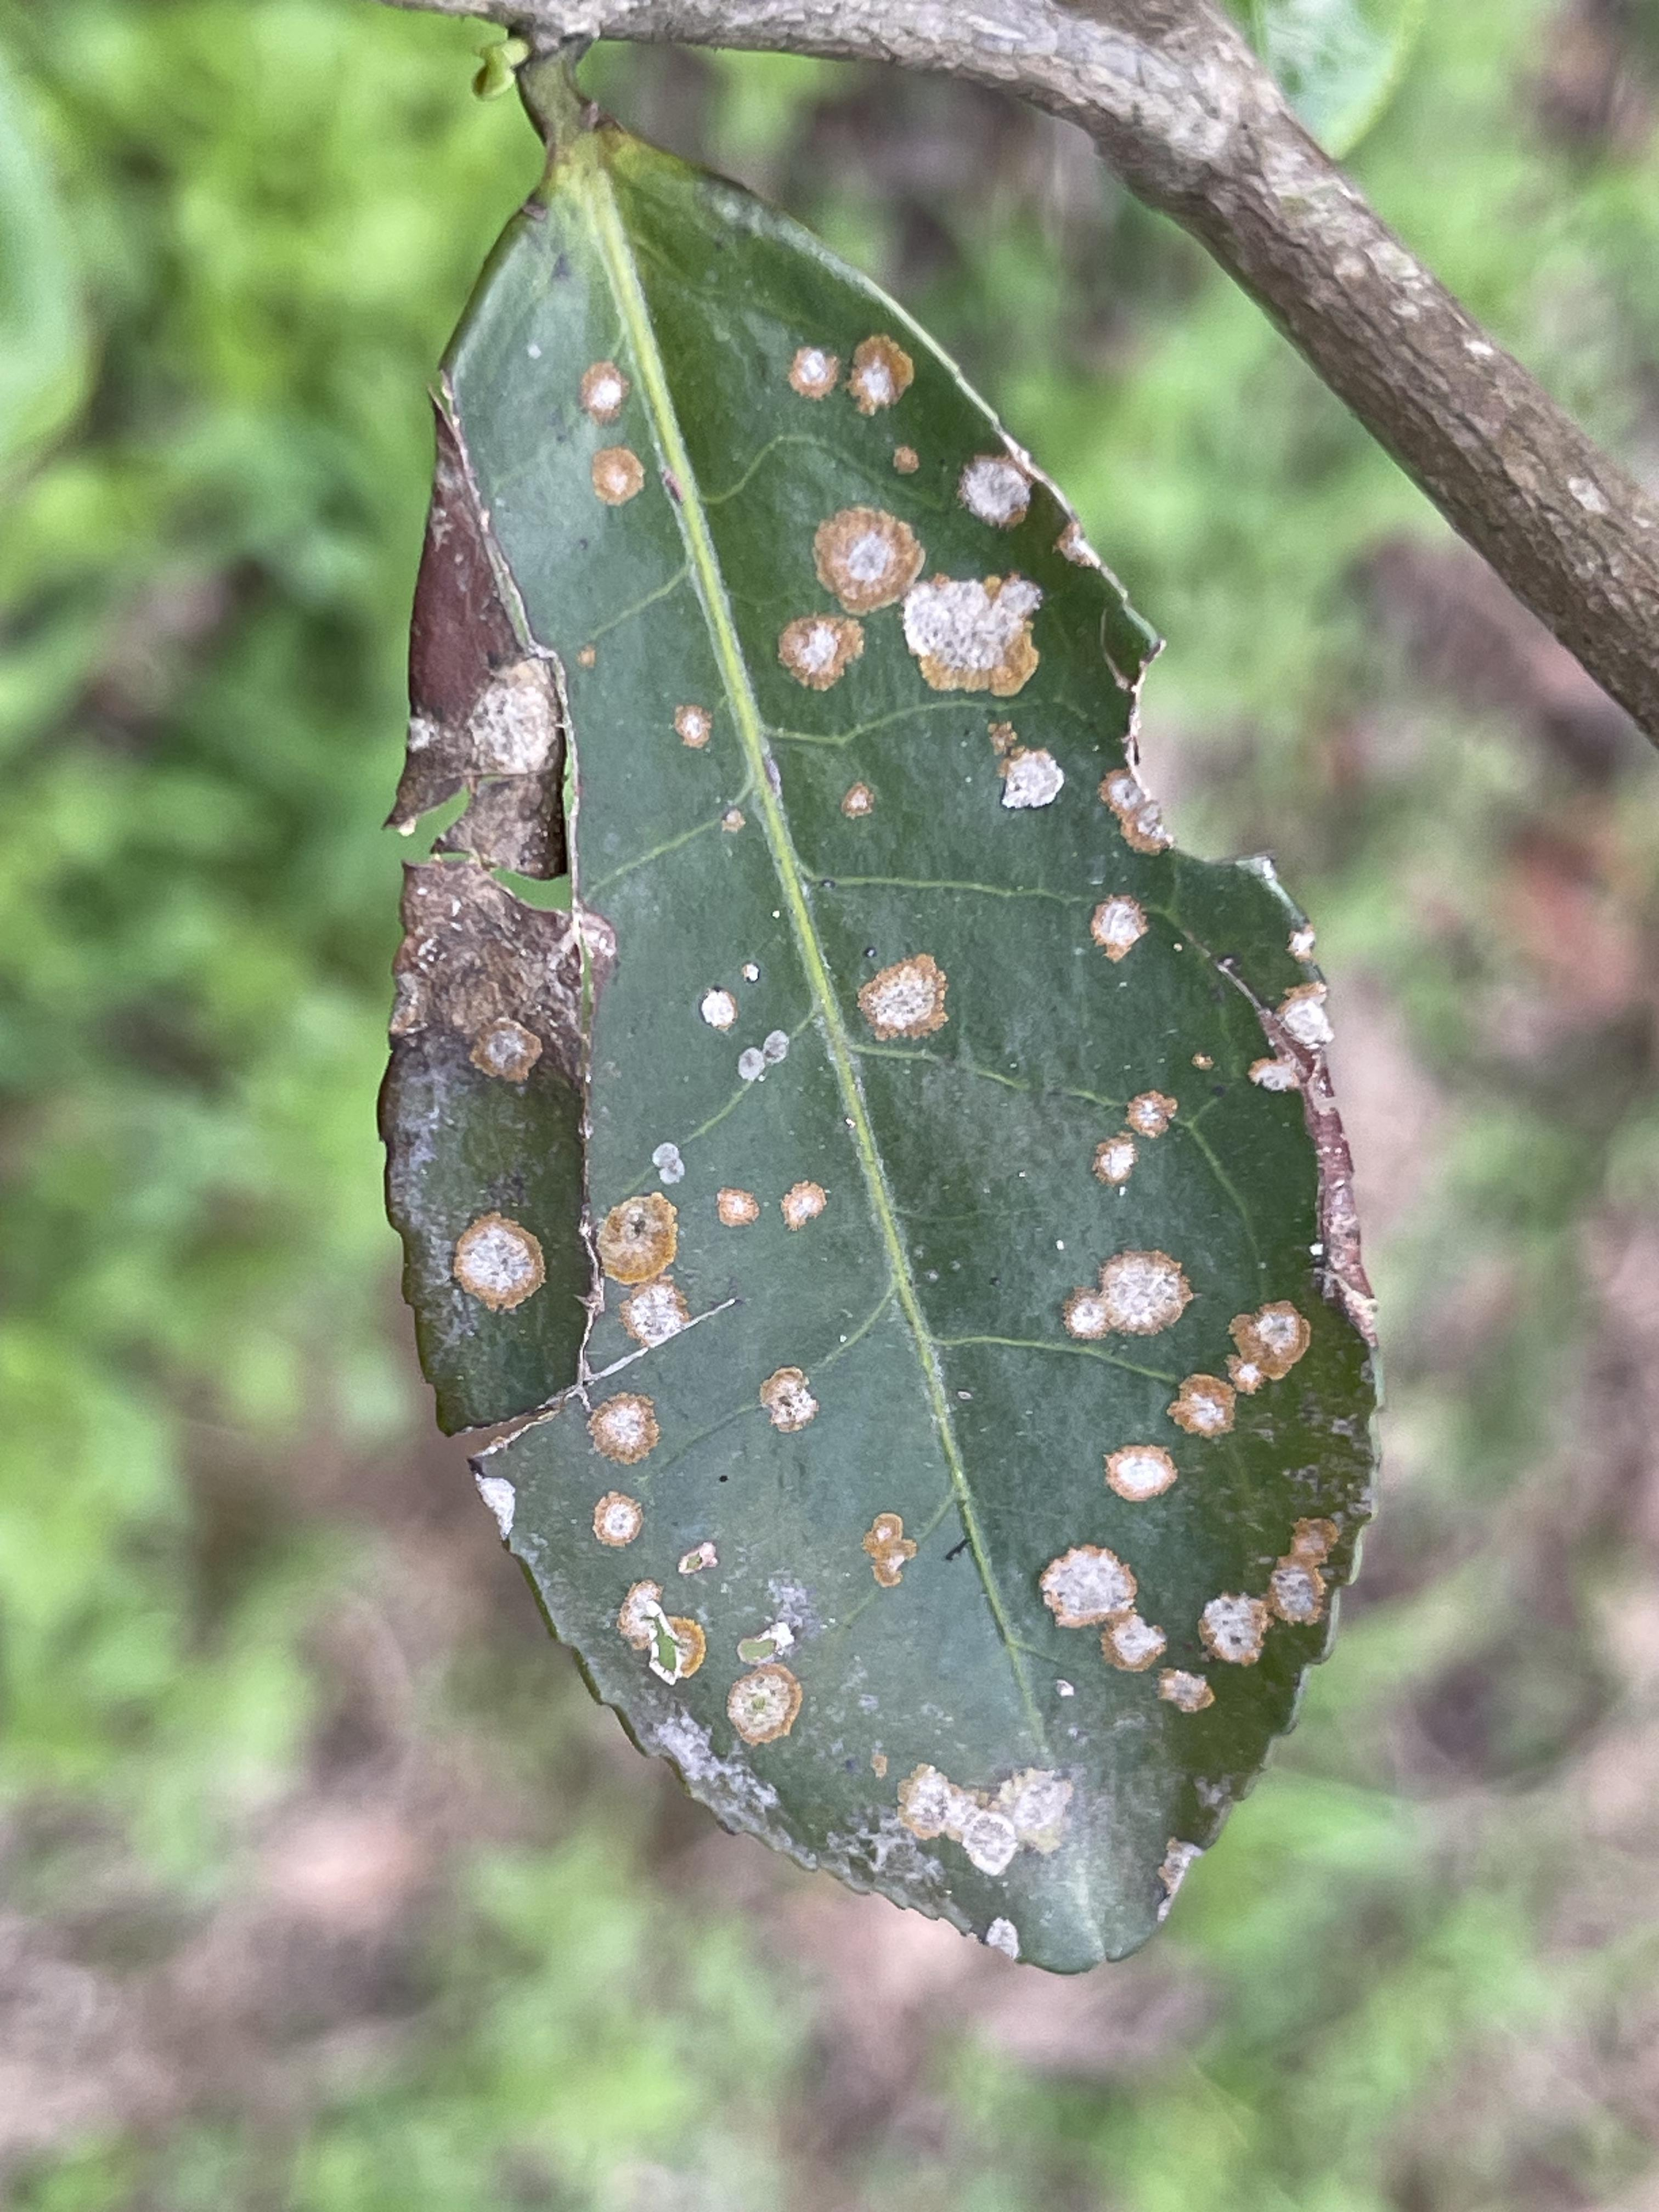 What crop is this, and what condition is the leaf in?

tea, blight
